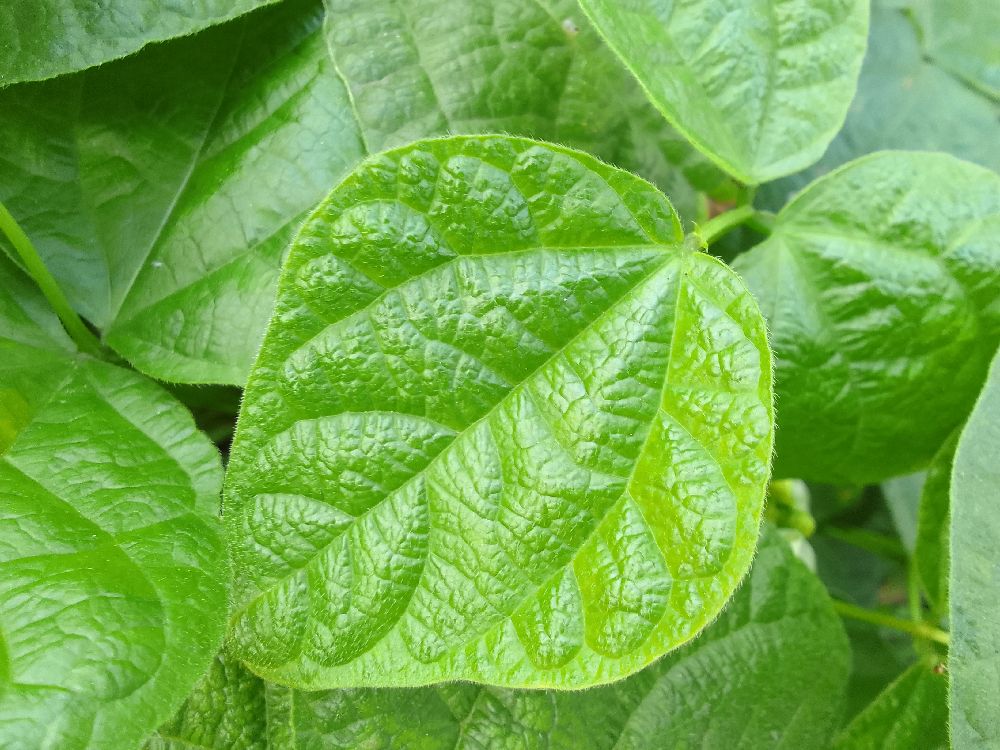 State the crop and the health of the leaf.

common bean, healthy
